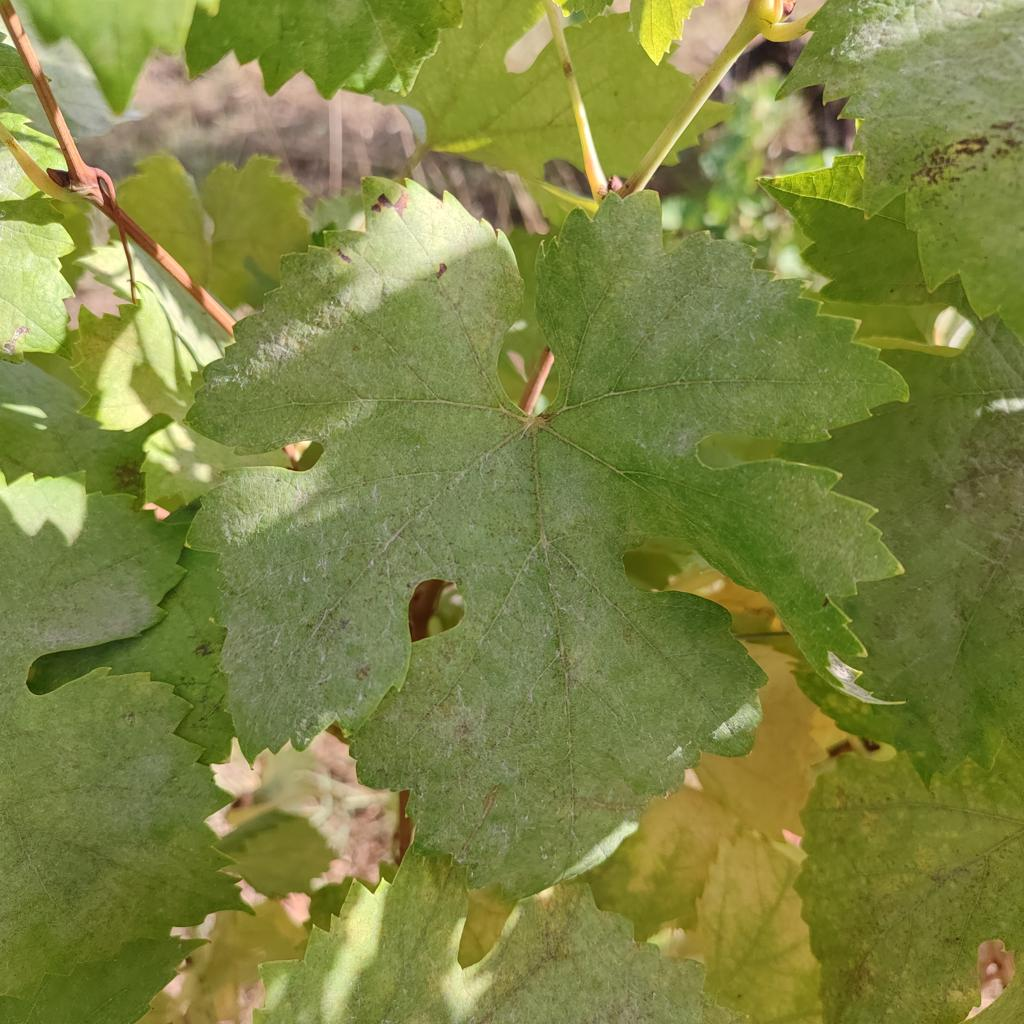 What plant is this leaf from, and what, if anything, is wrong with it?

grapevine, powdery mildew
